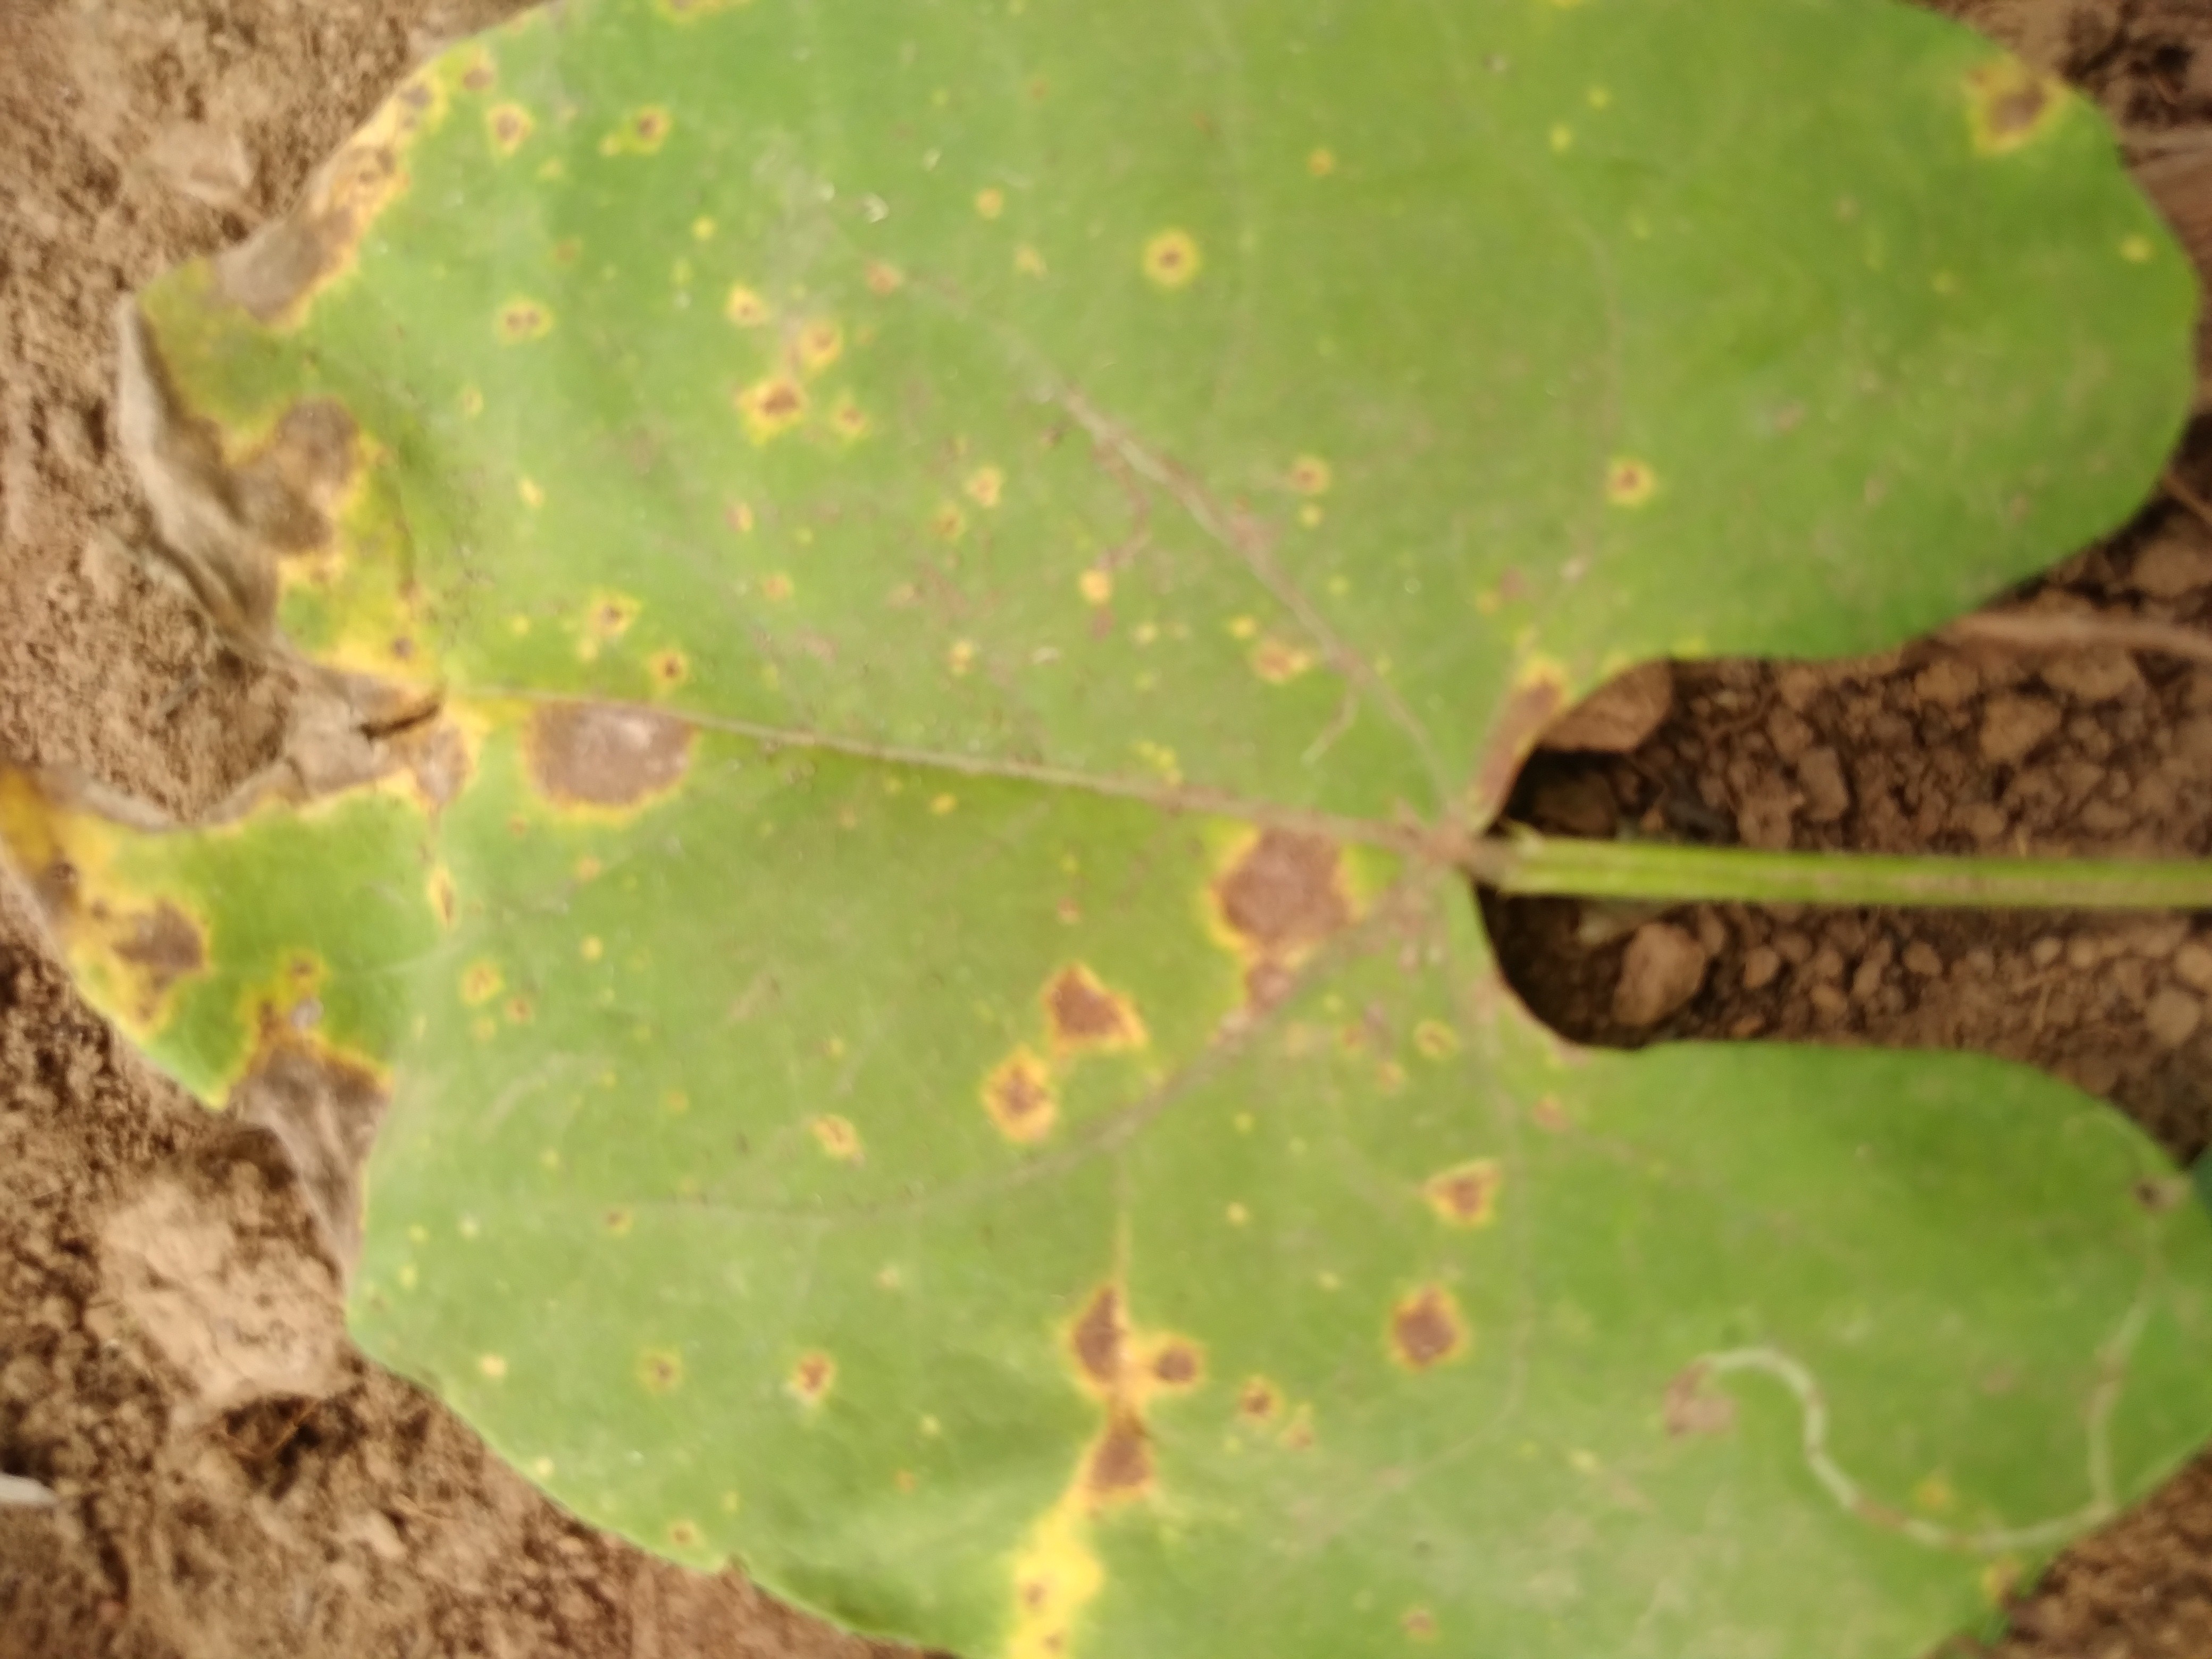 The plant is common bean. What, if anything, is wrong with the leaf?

rust
